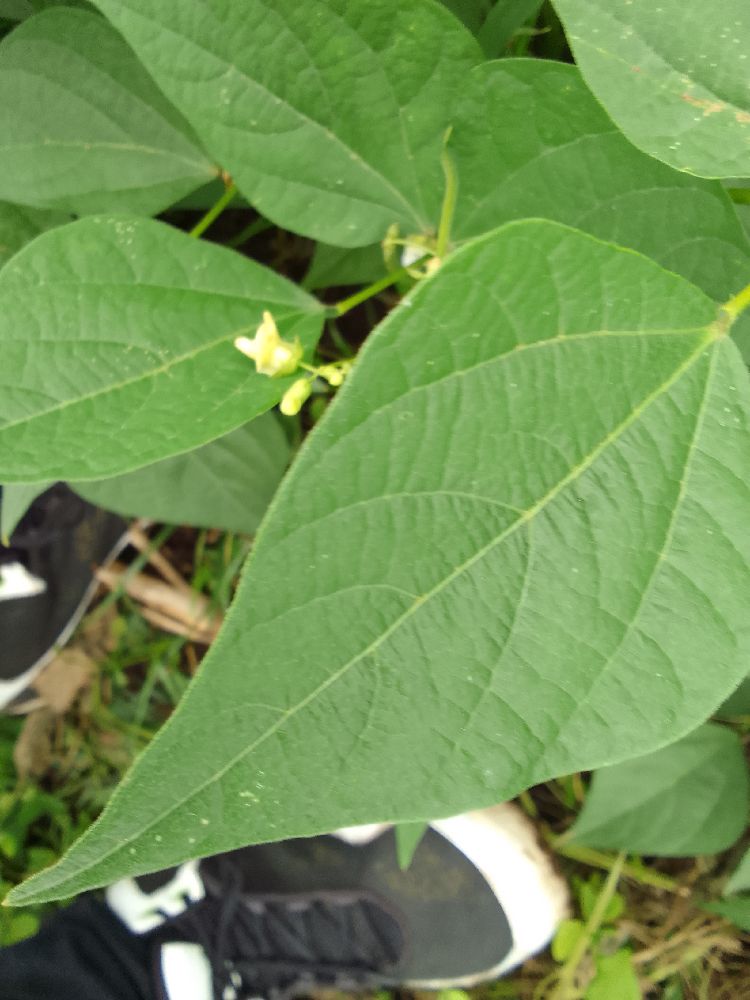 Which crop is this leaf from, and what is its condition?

common bean, healthy
